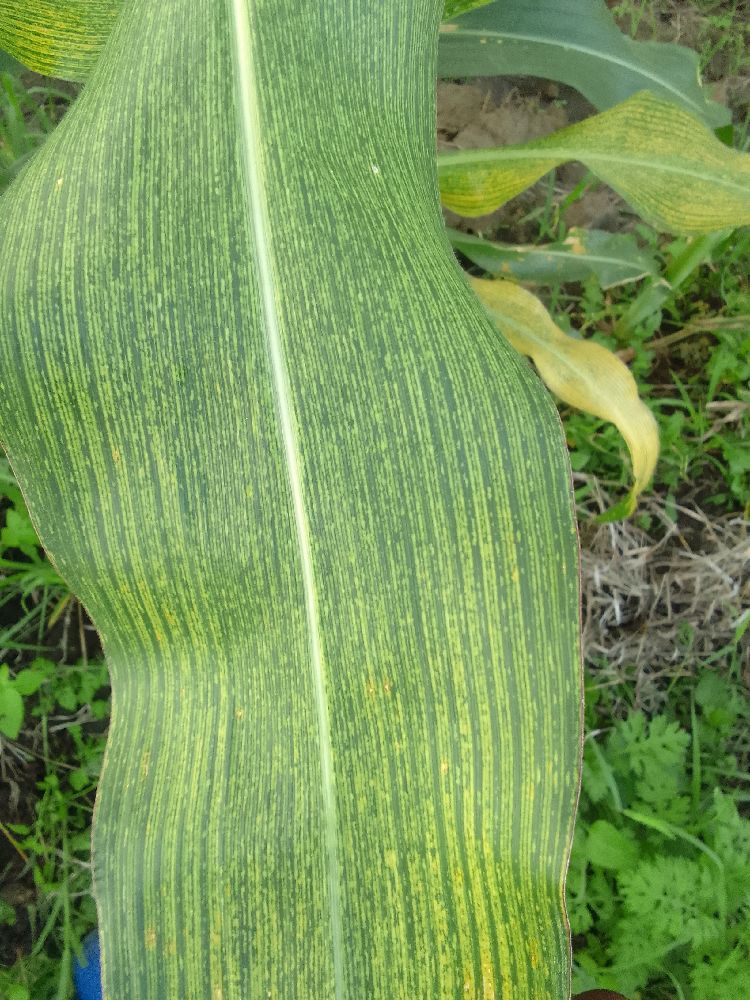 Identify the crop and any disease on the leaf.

maize, maize streak virus
